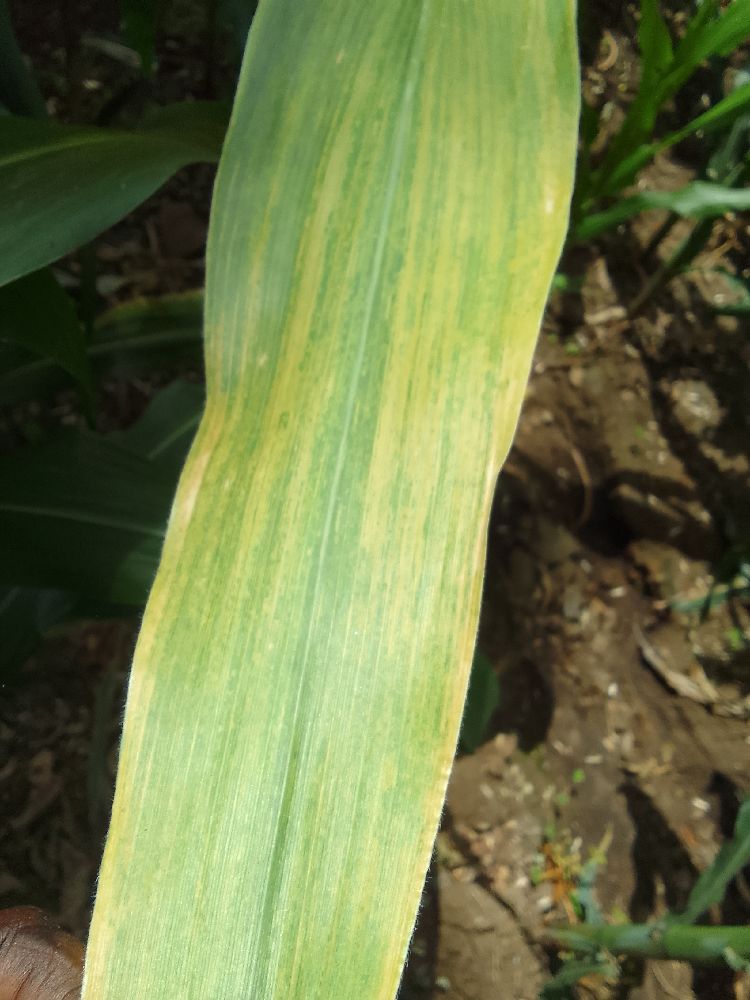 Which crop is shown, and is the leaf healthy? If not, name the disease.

maize, maize lethal necrosis
